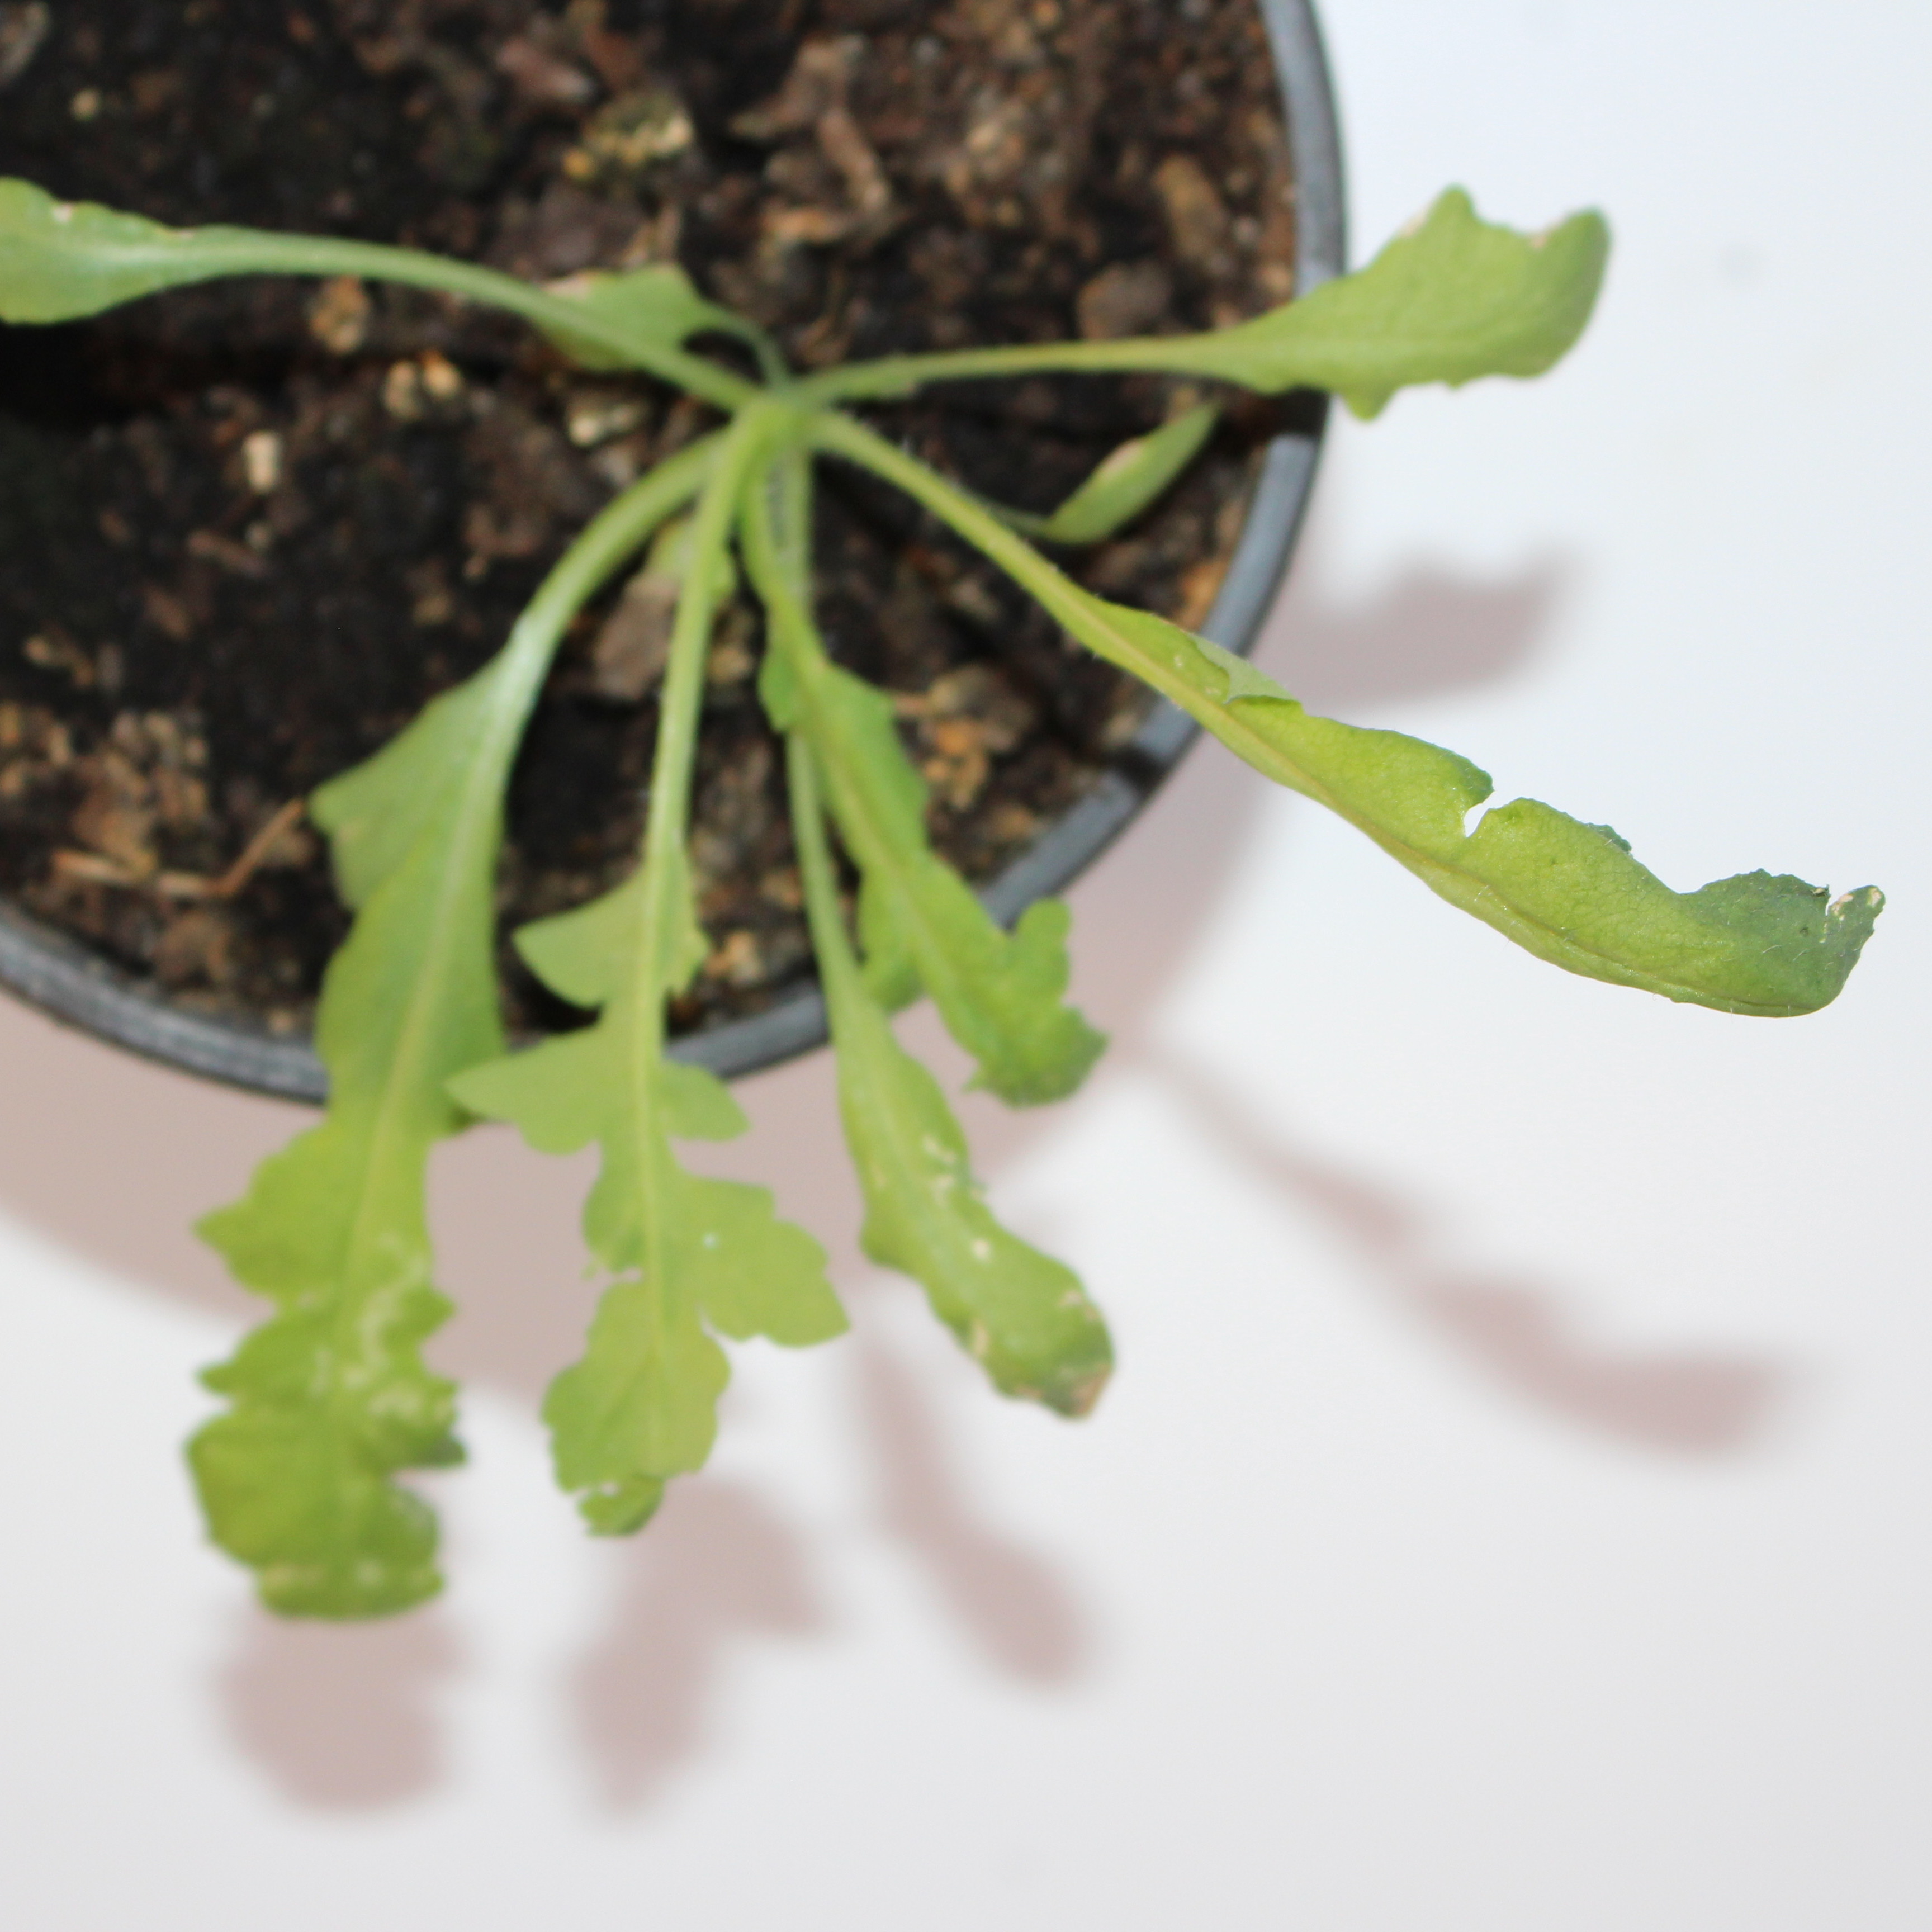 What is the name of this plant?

Papaver rhoeas
